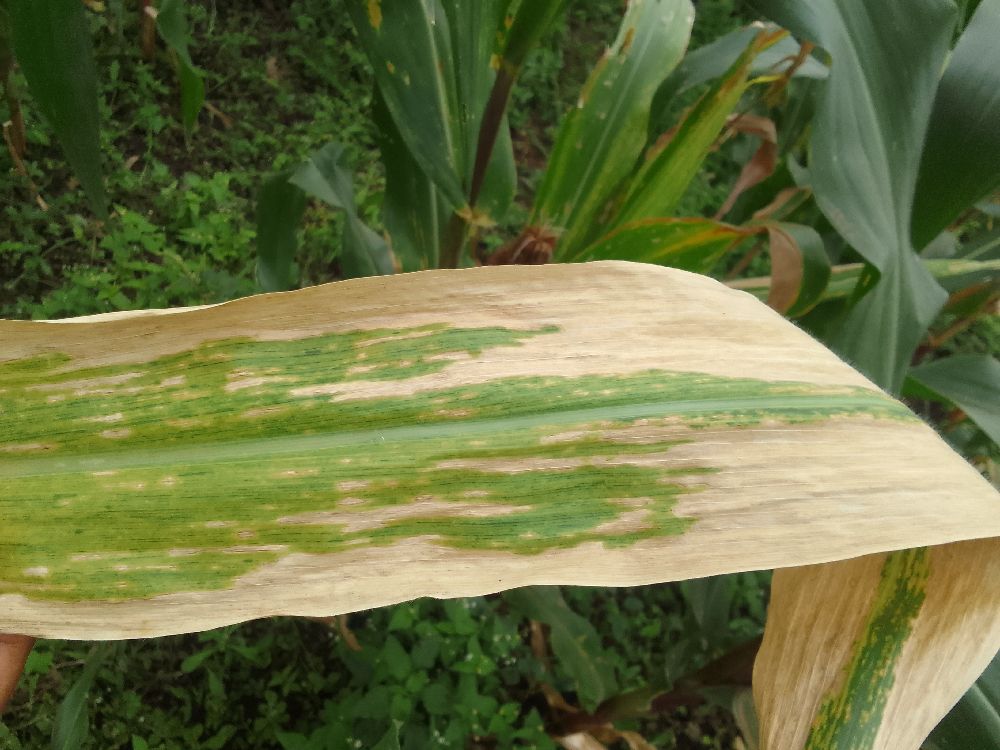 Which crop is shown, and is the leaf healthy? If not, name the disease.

maize, maize lethal necrosis
